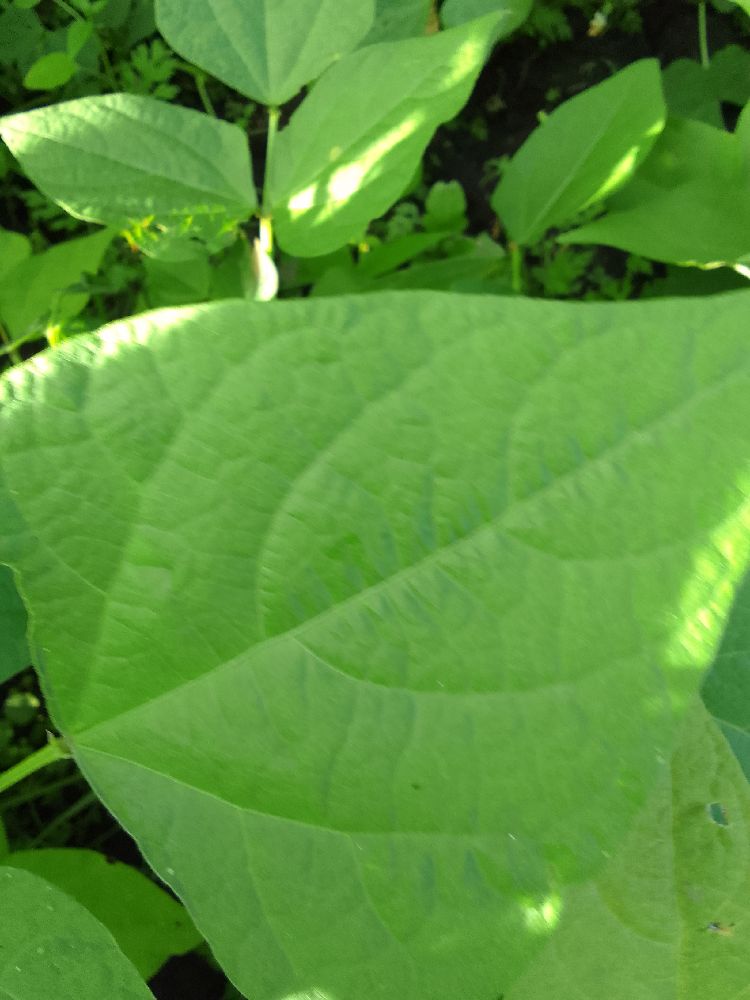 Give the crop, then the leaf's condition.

common bean, healthy
